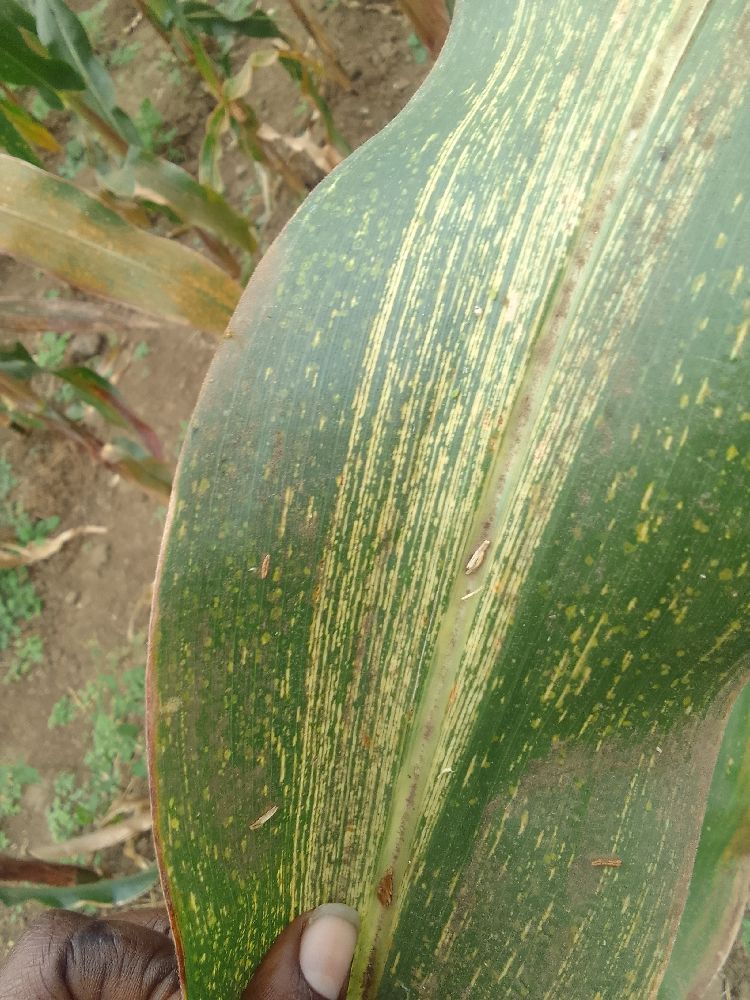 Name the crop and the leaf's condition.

maize, maize streak virus
